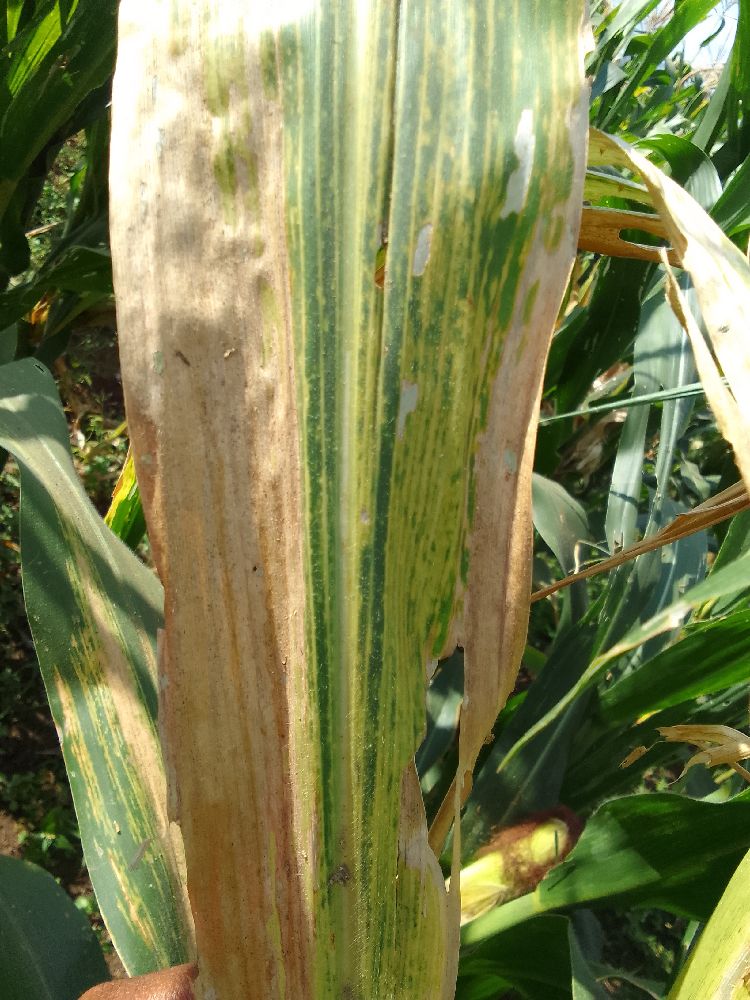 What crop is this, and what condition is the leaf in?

maize, maize lethal necrosis
